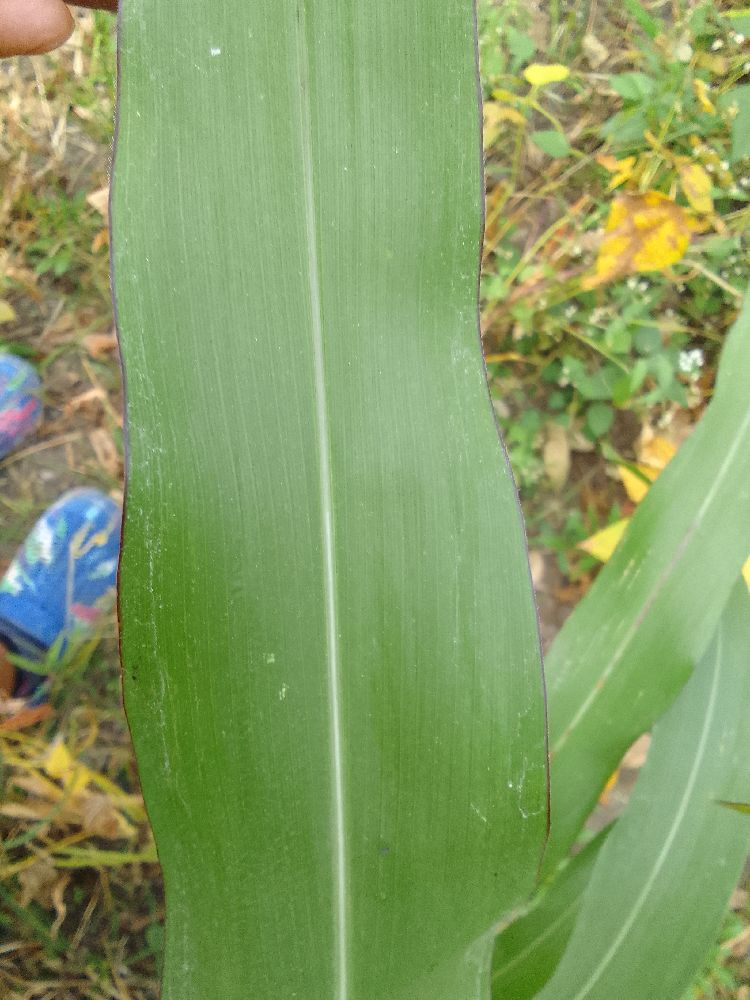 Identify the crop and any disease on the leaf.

maize, healthy
